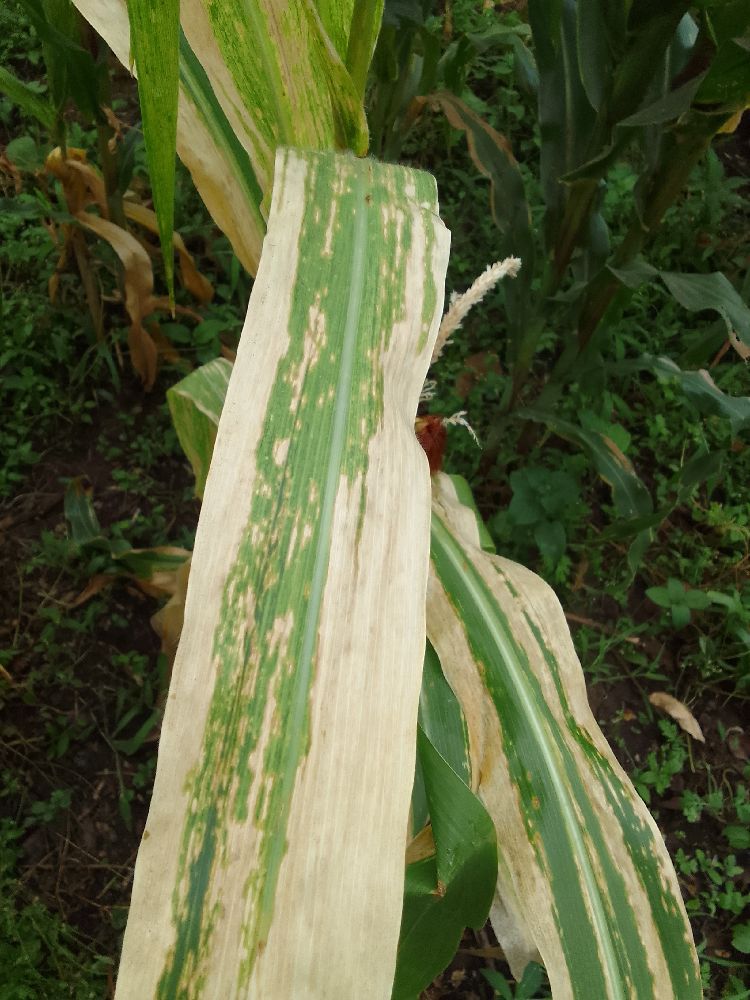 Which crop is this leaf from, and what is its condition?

maize, maize lethal necrosis
